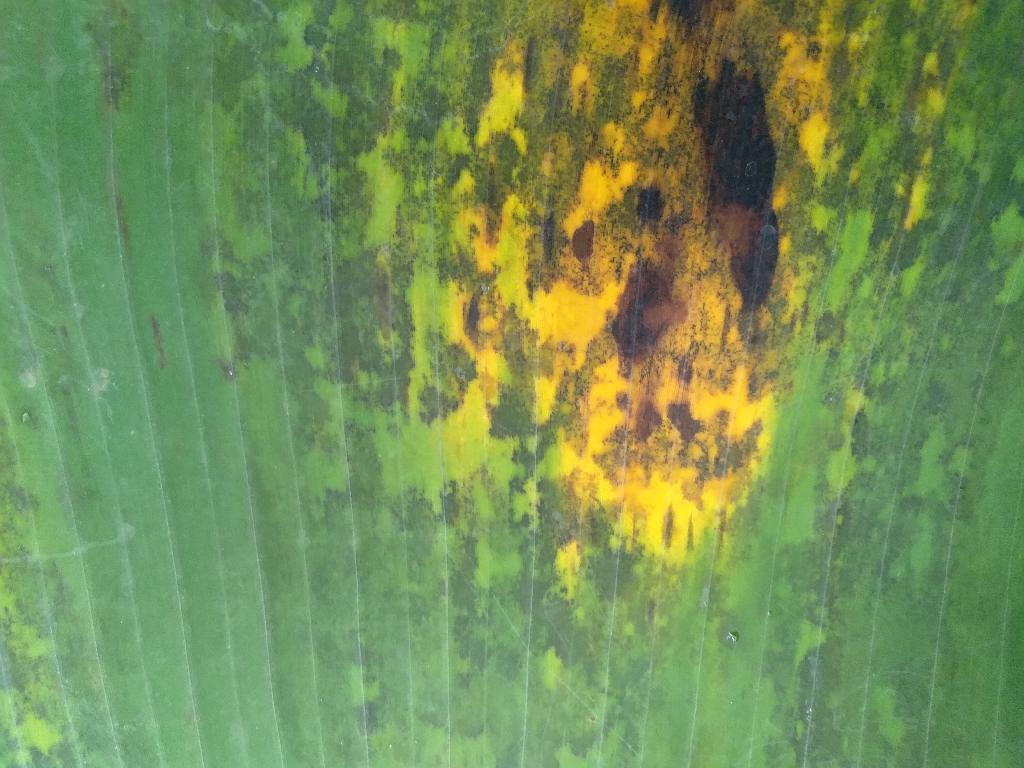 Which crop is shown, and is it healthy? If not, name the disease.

banana, black sigatoka
